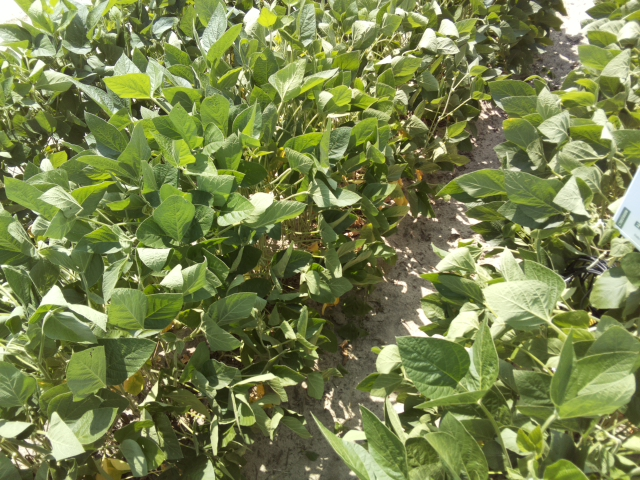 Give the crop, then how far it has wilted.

soybean, moderate turgor loss in upper canopy
